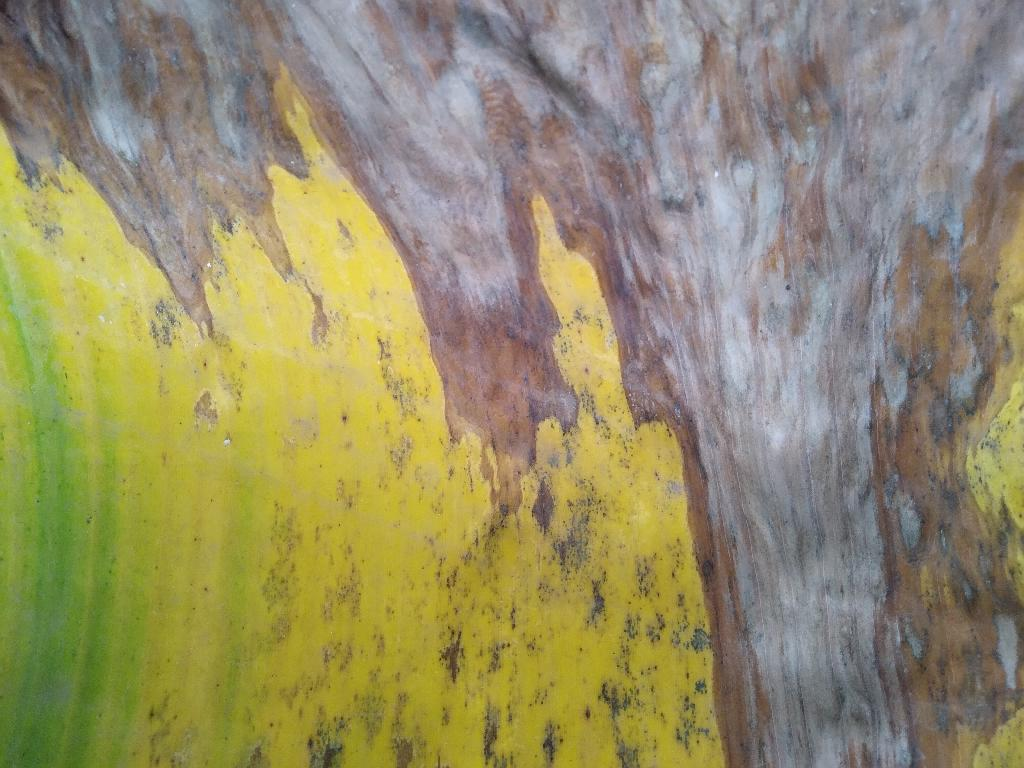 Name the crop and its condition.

banana, black sigatoka
